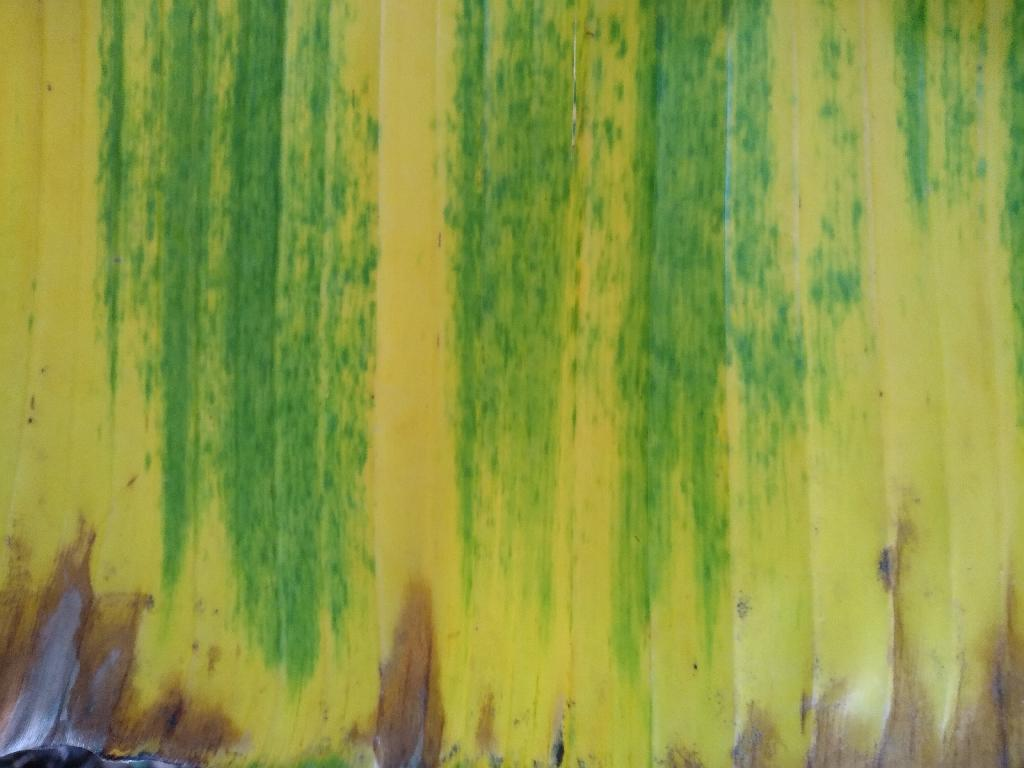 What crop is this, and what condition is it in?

banana, fusarium wilt race 1
